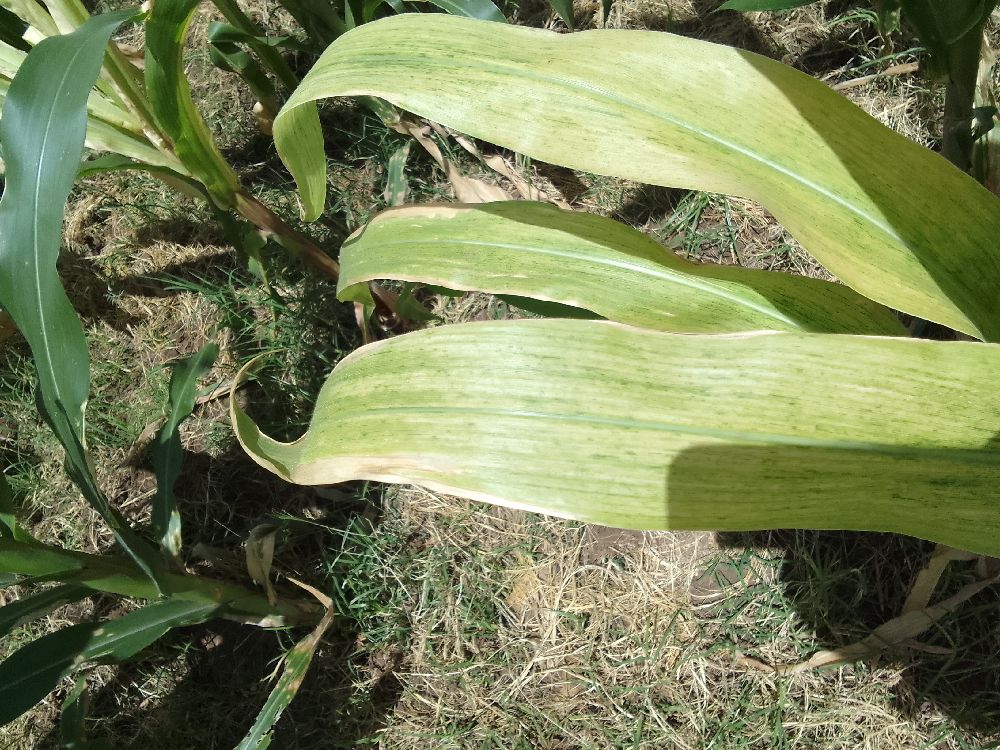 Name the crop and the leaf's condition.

maize, maize lethal necrosis
